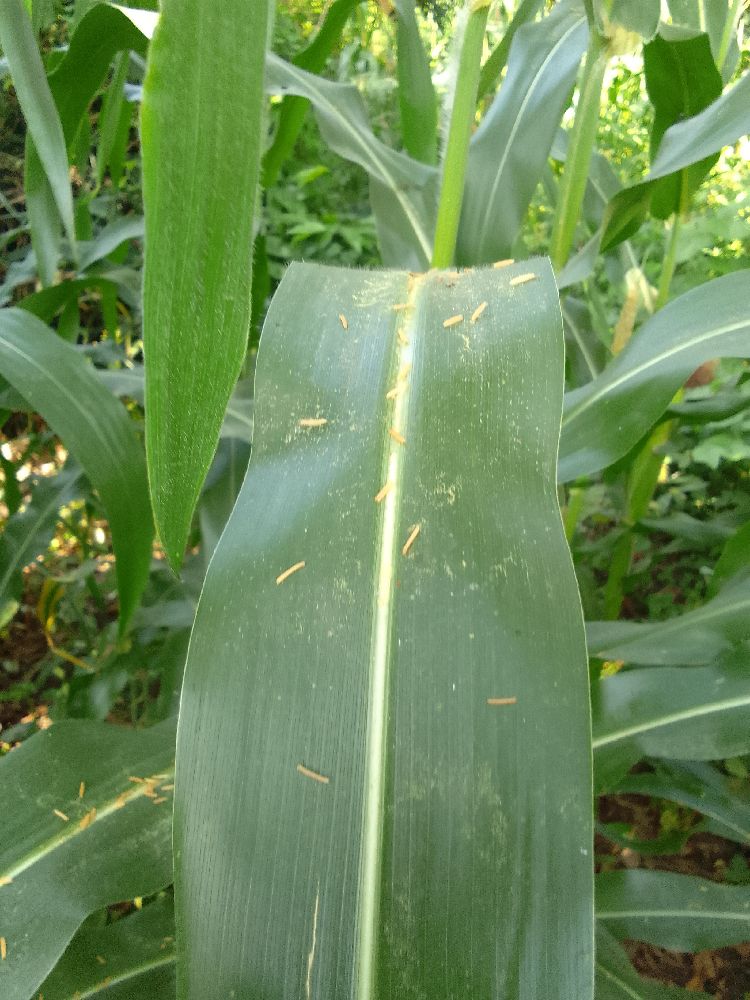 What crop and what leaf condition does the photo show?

maize, healthy
